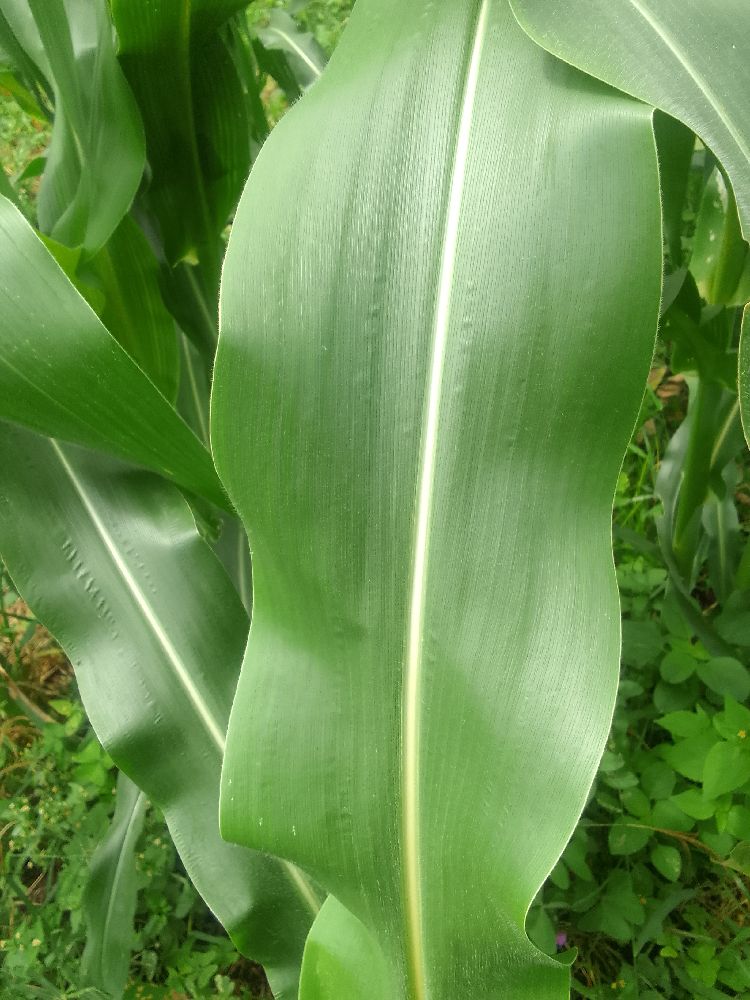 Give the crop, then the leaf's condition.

maize, healthy
